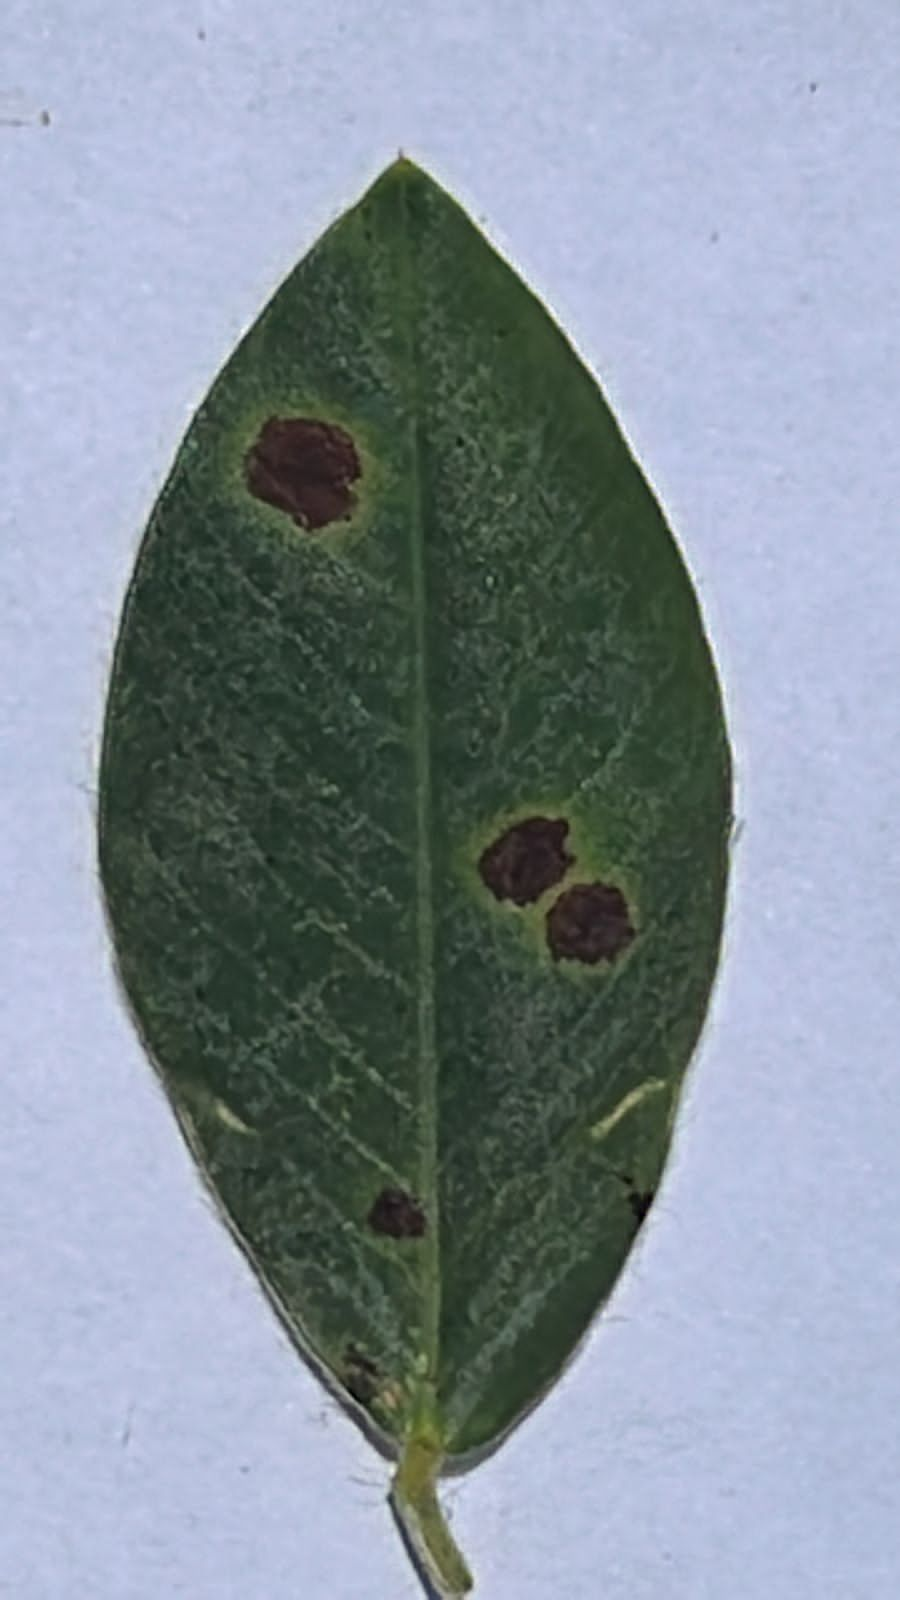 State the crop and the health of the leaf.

peanut, nothapassalora personata
